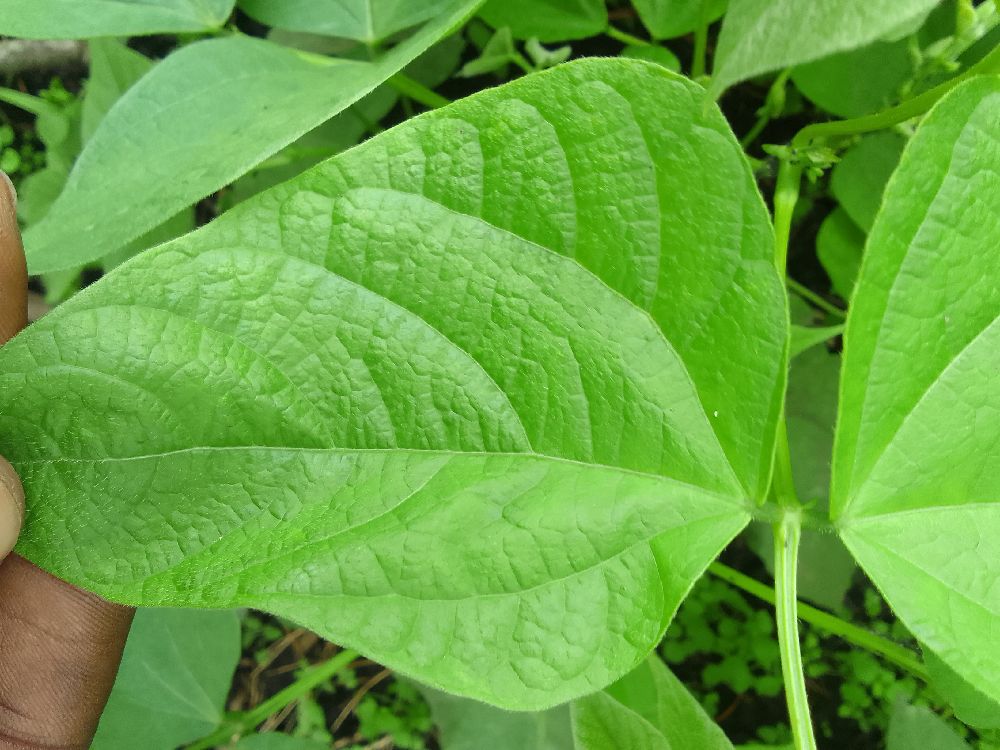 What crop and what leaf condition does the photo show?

common bean, healthy
